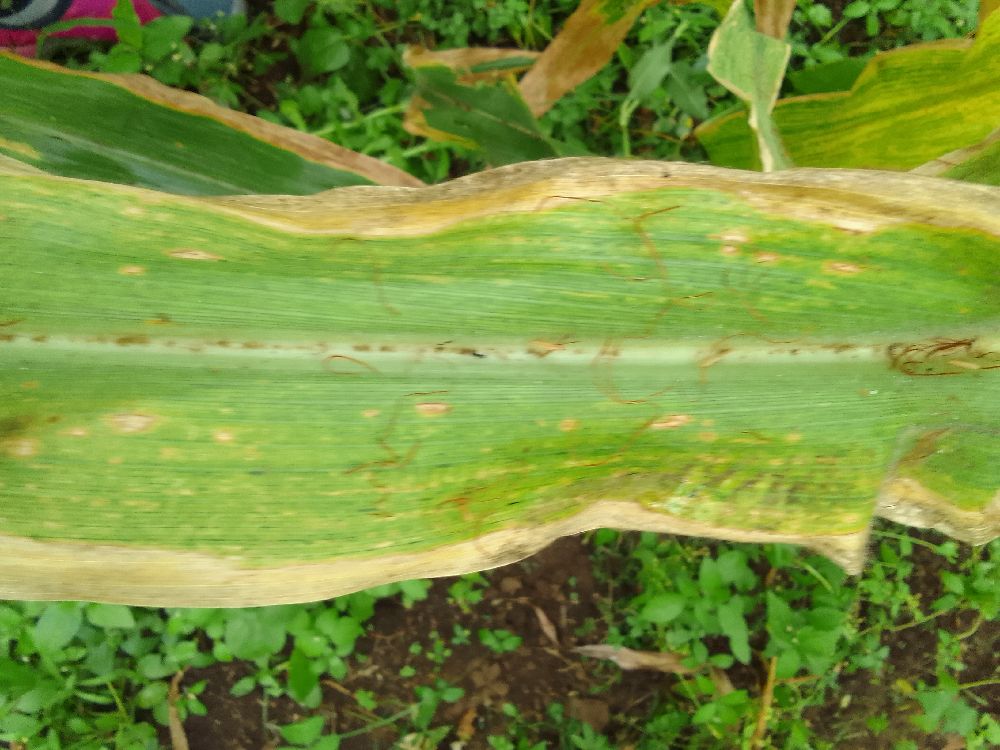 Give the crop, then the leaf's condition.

maize, maize lethal necrosis
